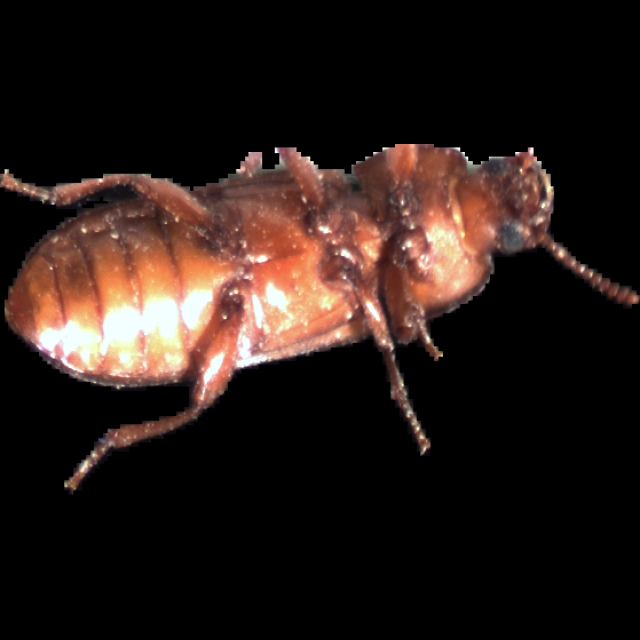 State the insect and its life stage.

mealworm beetle
